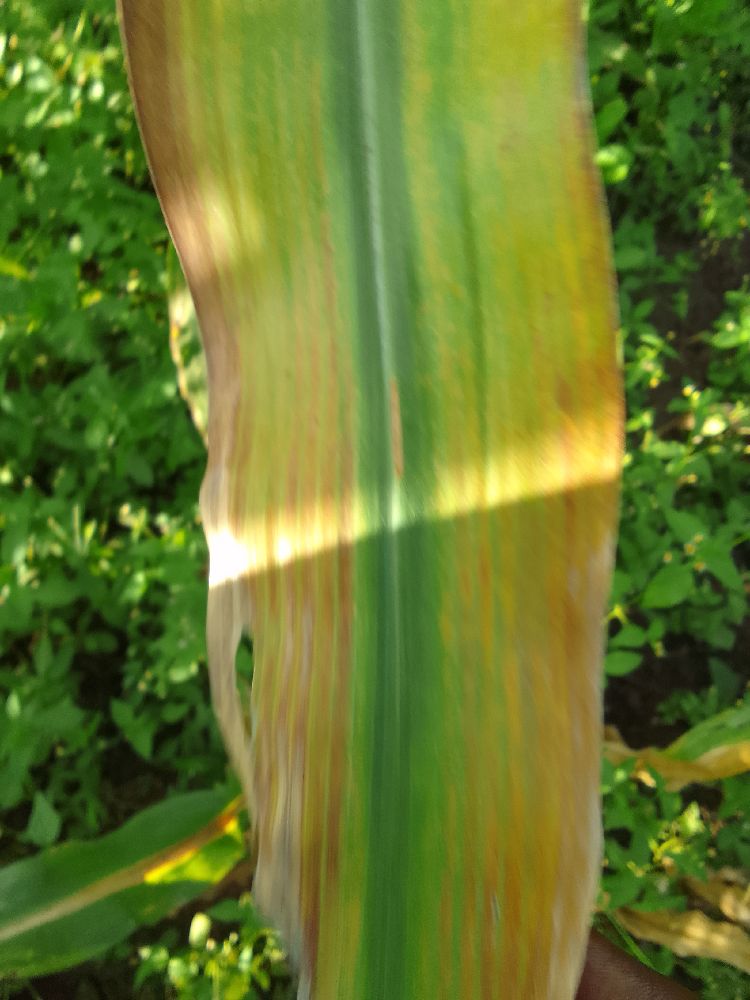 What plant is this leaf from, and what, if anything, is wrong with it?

maize, maize lethal necrosis
